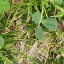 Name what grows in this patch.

unstructured weed
